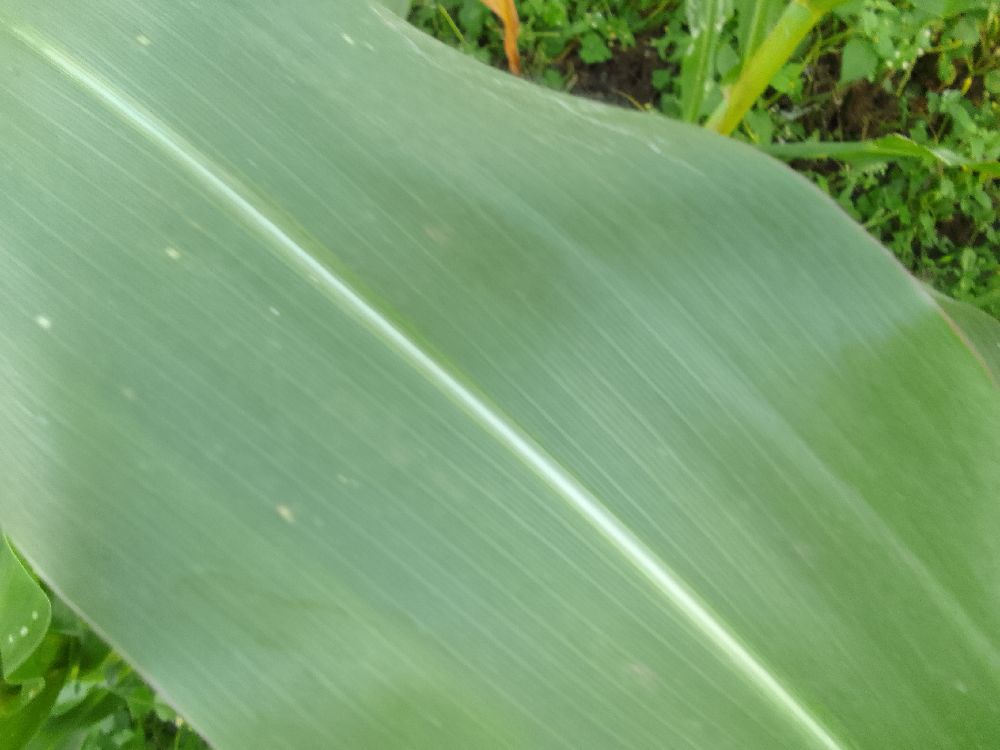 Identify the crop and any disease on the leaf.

maize, healthy
